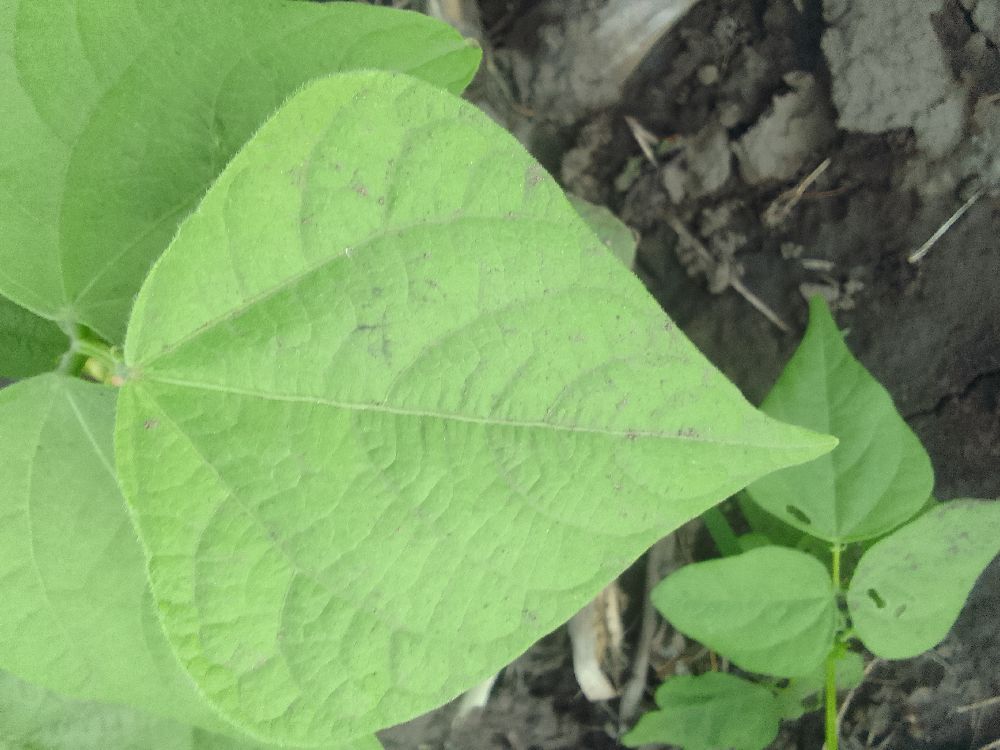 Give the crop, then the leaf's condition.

common bean, healthy
